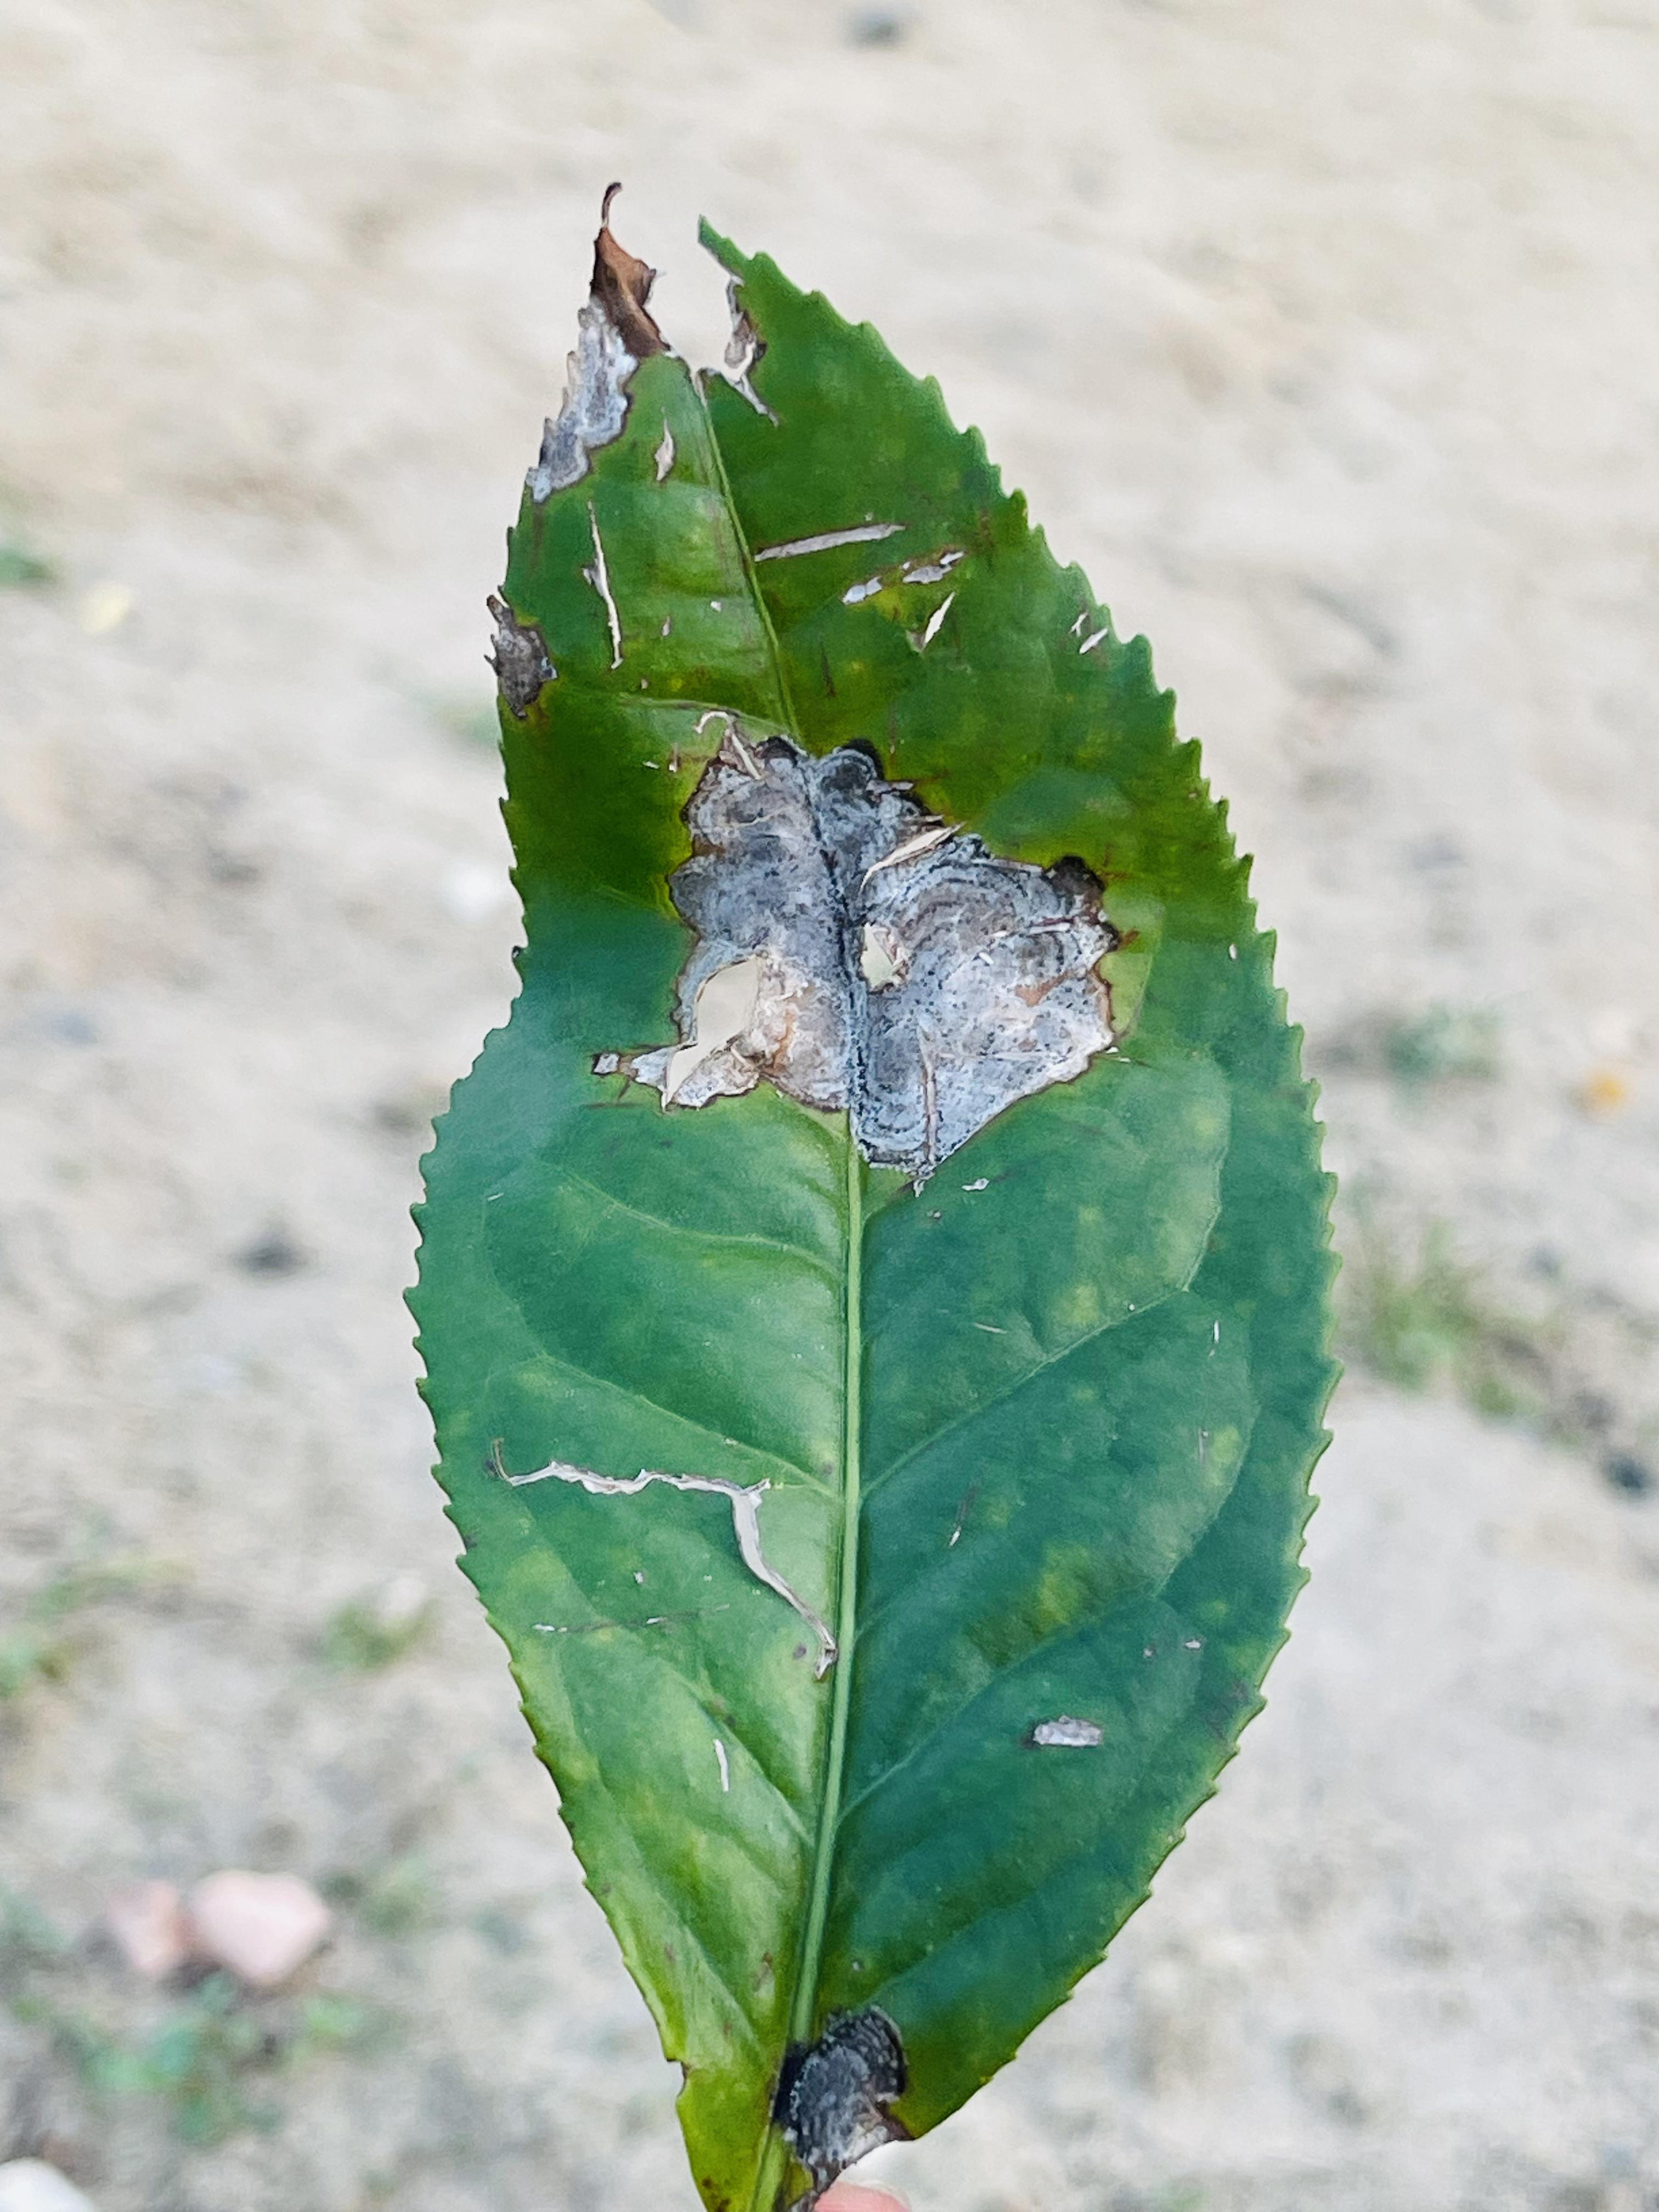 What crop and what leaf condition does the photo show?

tea, blight
